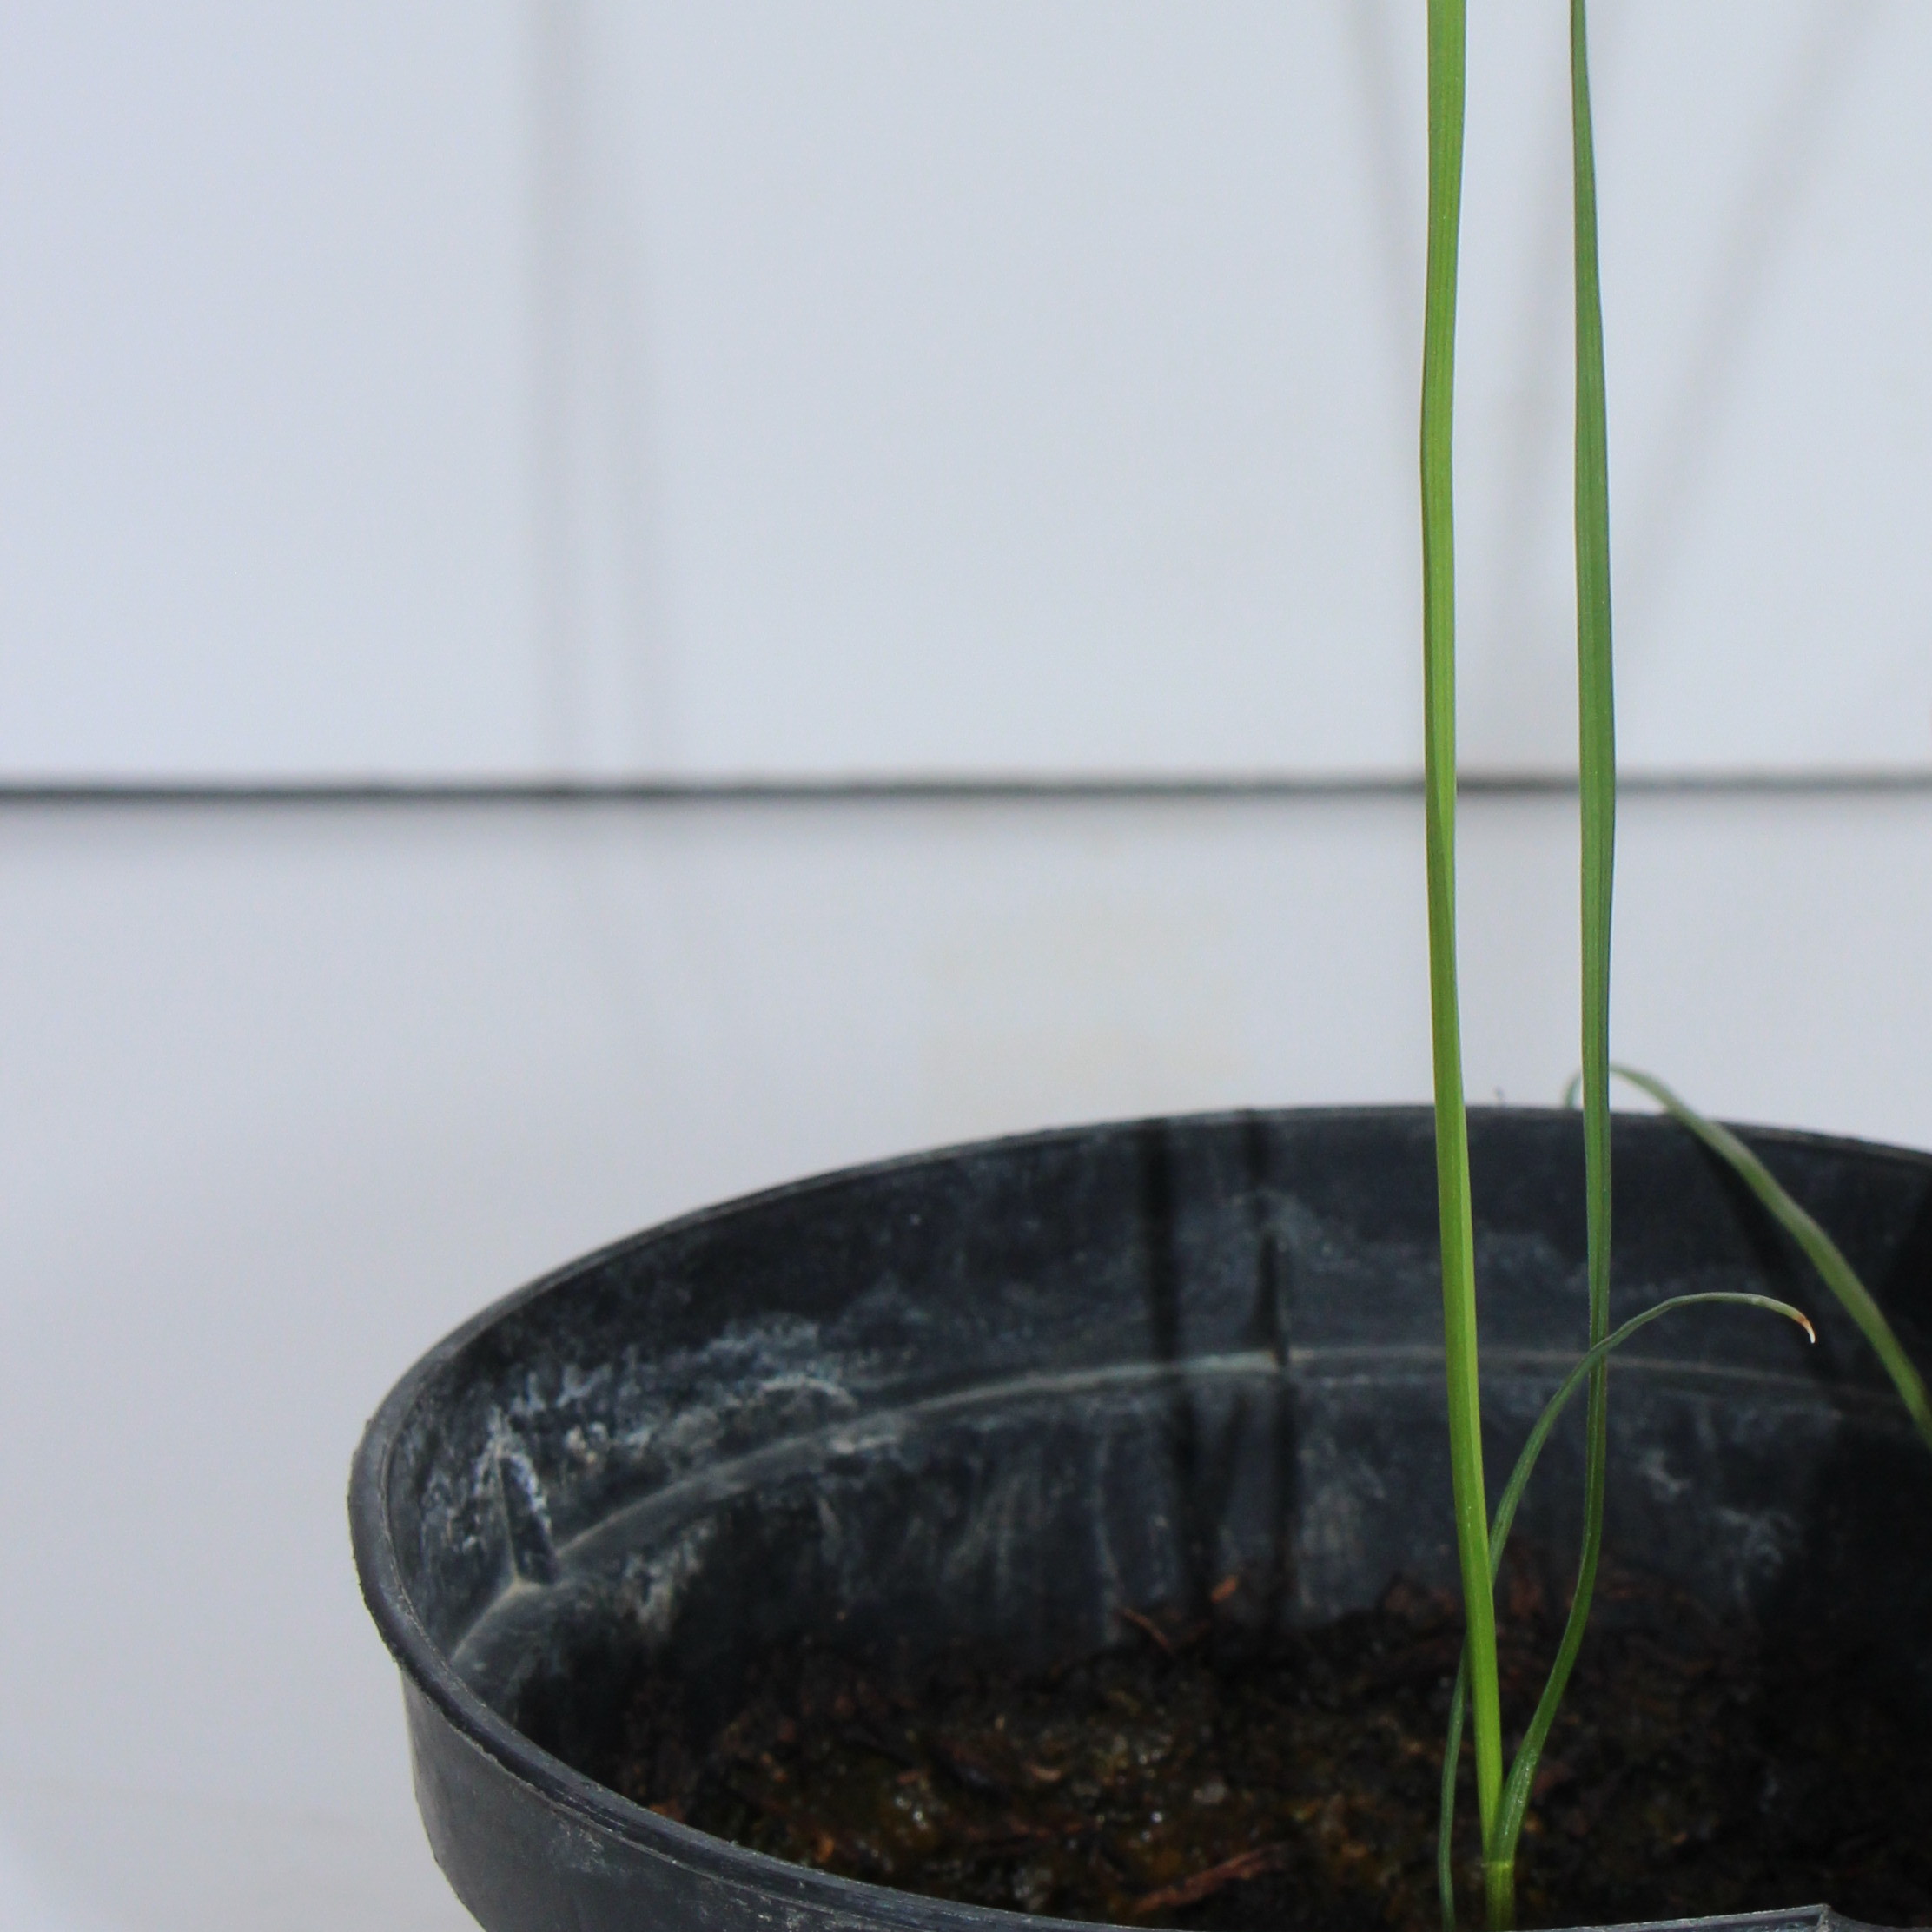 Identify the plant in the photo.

Lolium multiflorum
